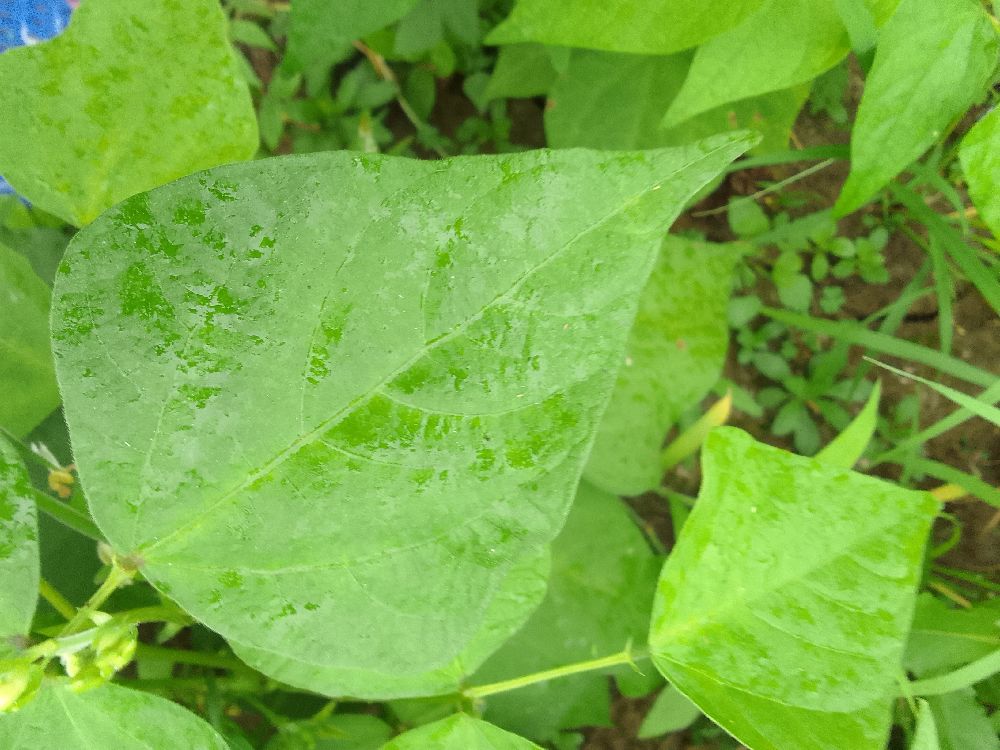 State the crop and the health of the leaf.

common bean, healthy
